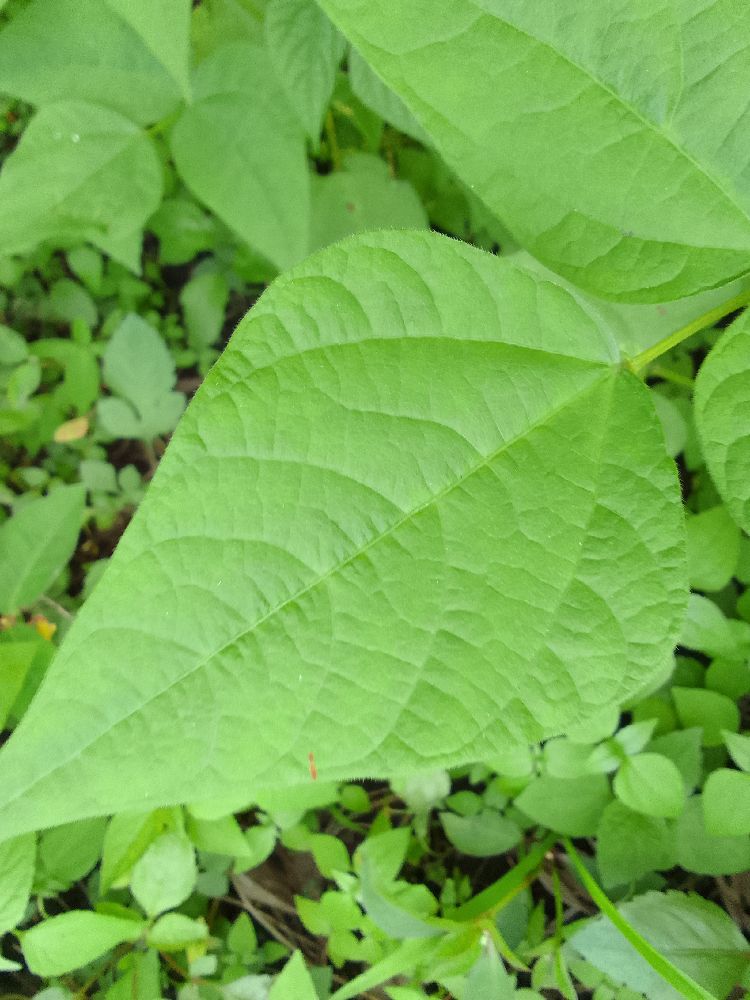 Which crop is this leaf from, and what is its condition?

common bean, healthy
